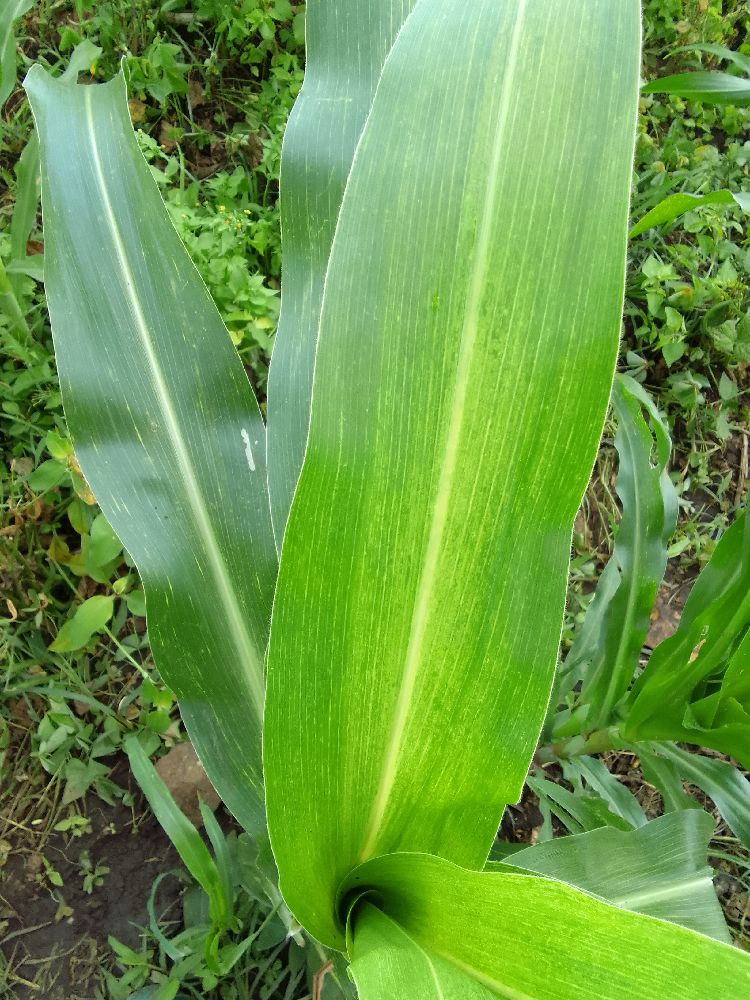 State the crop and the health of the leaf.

maize, maize lethal necrosis
